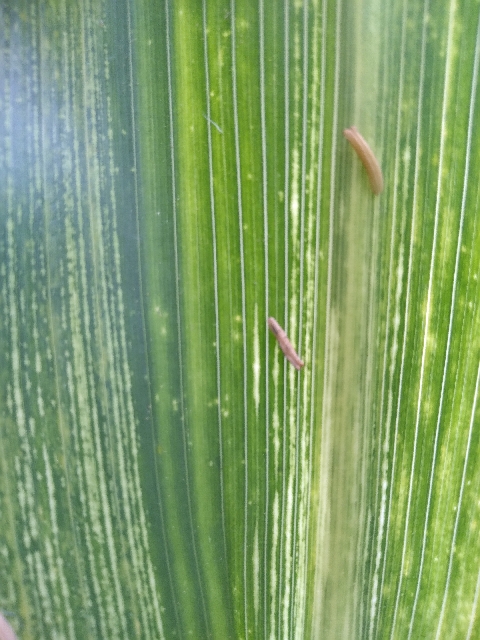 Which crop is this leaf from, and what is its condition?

maize, maize streak virus
